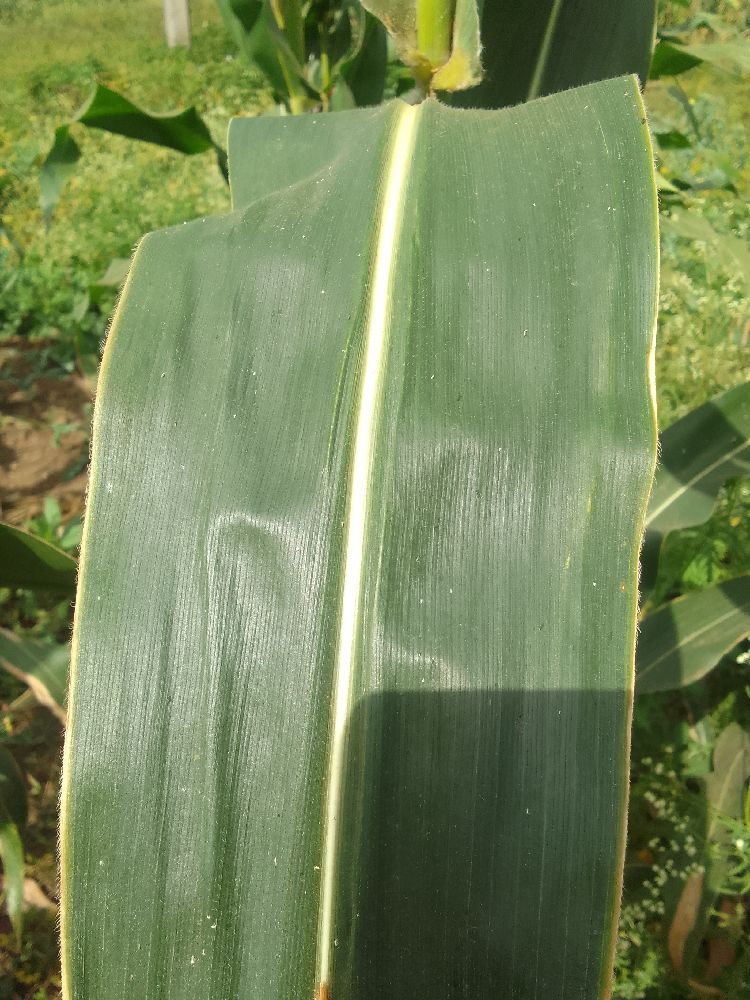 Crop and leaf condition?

maize, healthy
